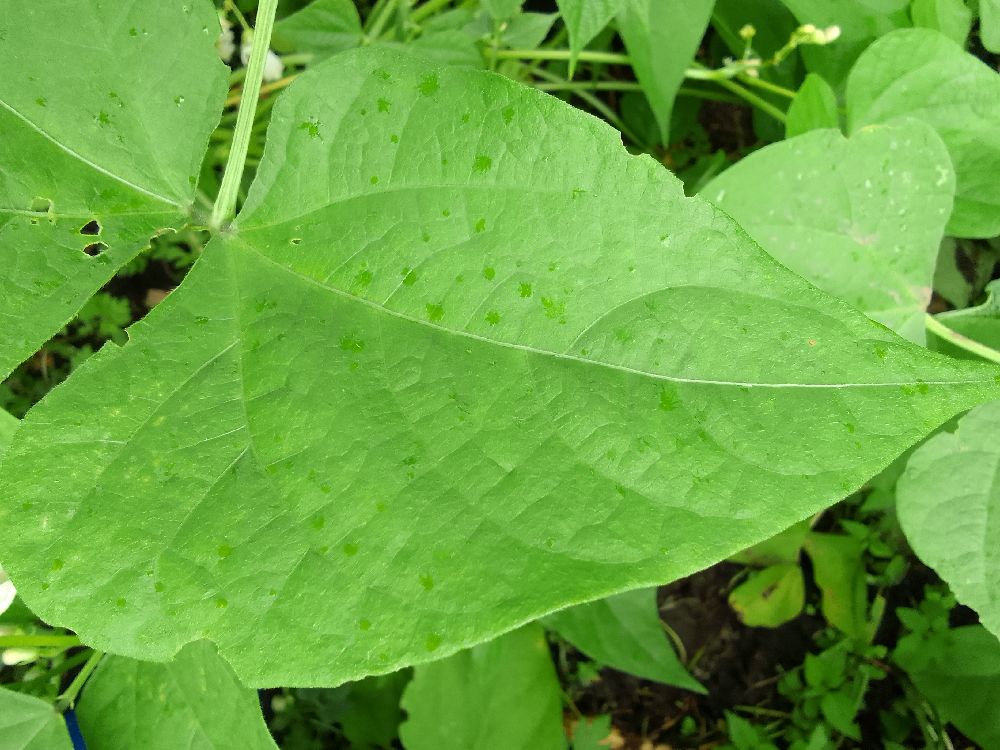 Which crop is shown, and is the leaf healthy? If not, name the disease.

common bean, healthy
